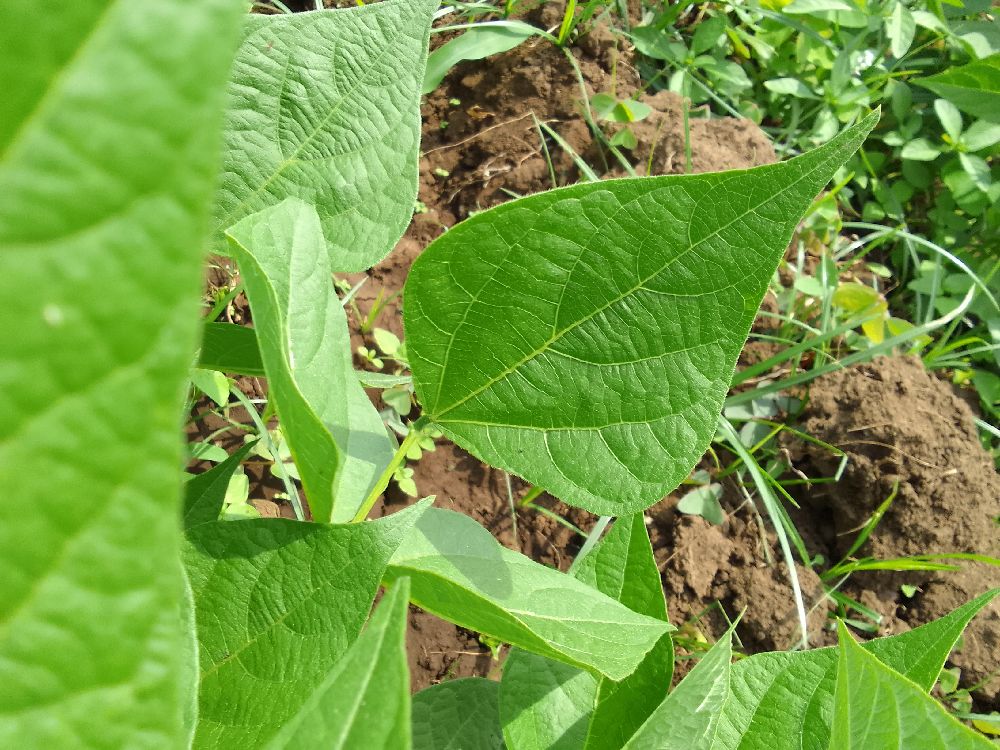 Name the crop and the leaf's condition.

common bean, healthy
